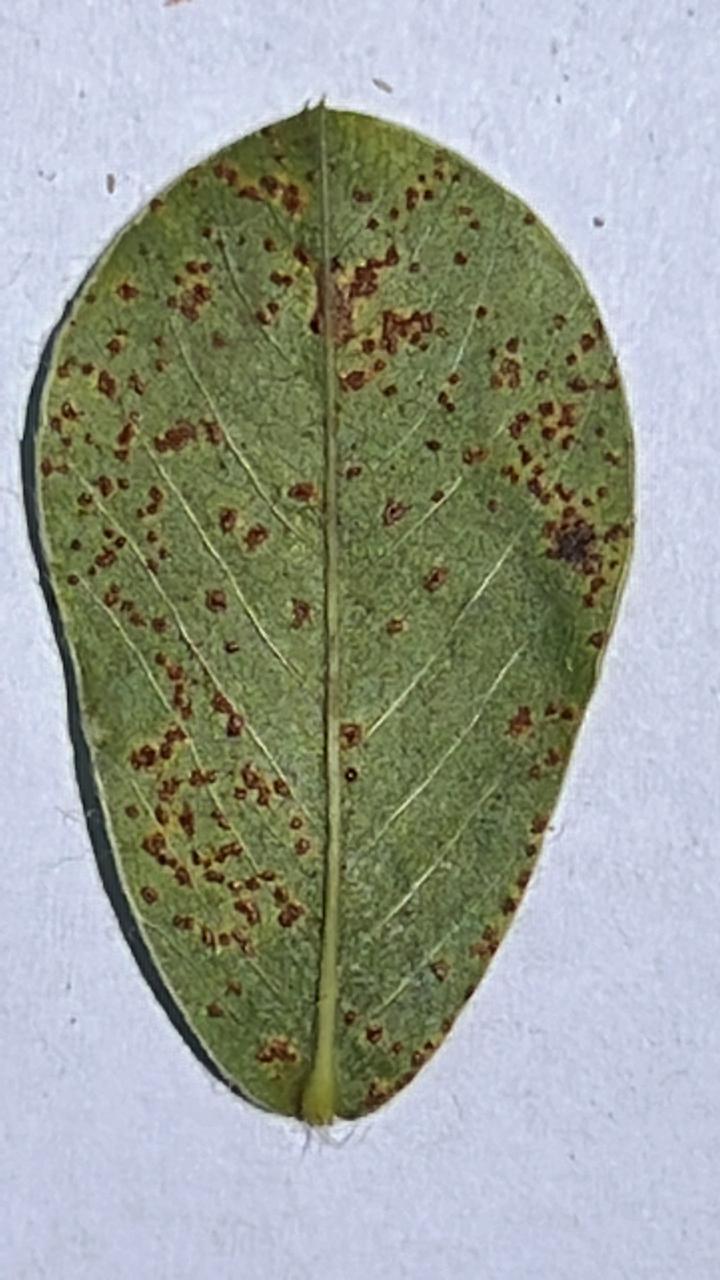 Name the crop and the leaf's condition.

peanut, puccinia arachidis
